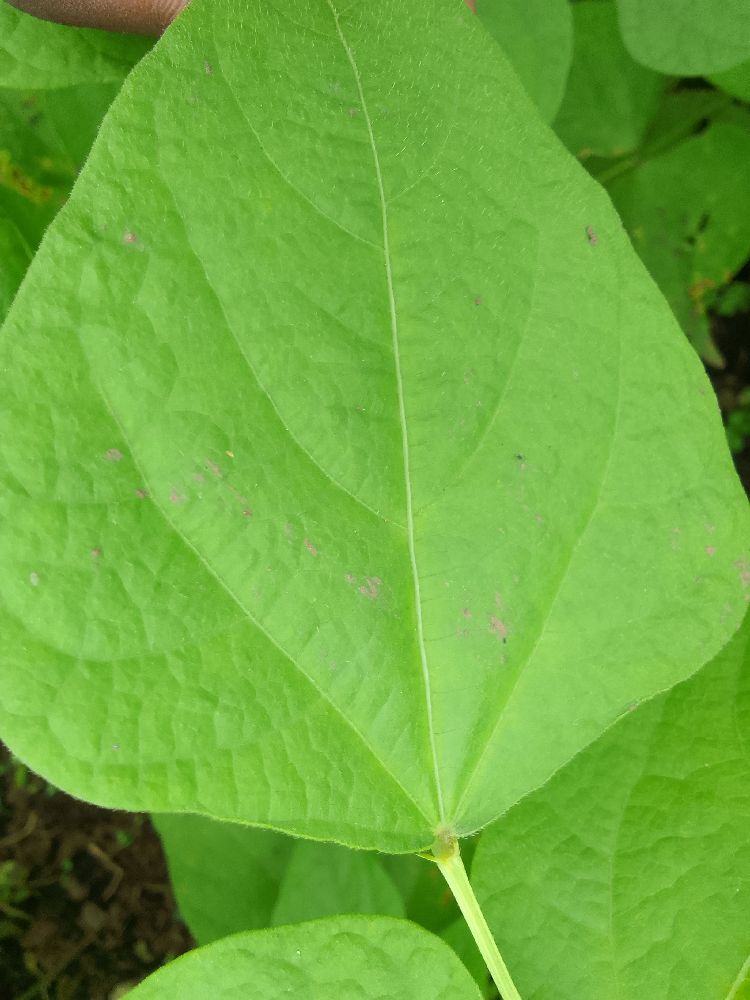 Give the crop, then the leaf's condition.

common bean, healthy
